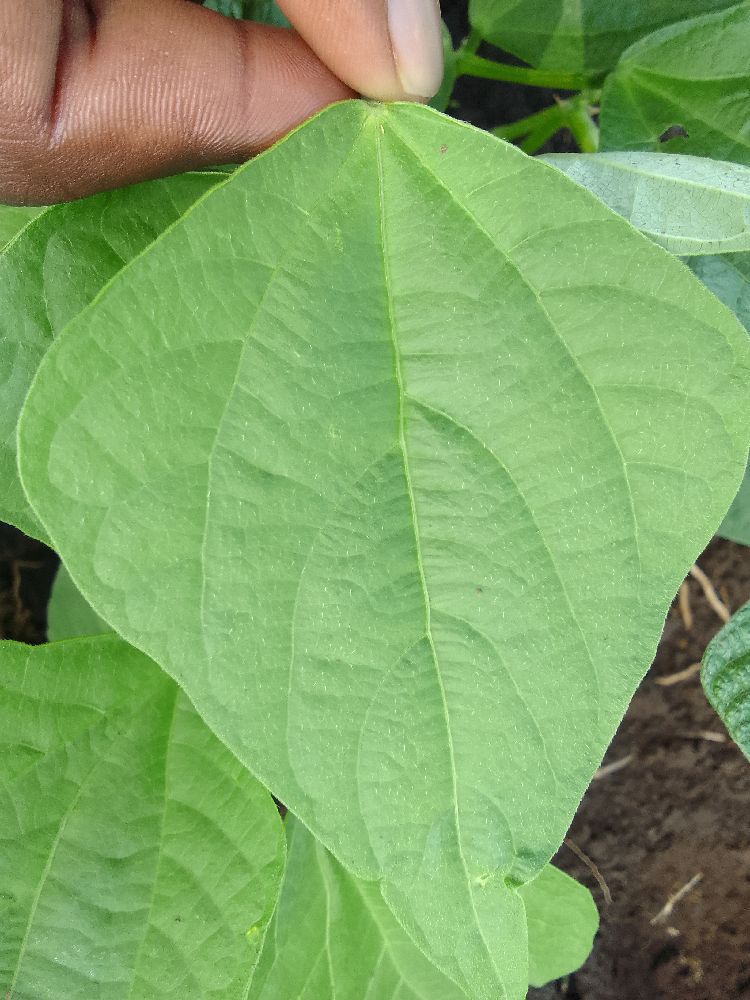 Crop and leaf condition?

common bean, healthy
